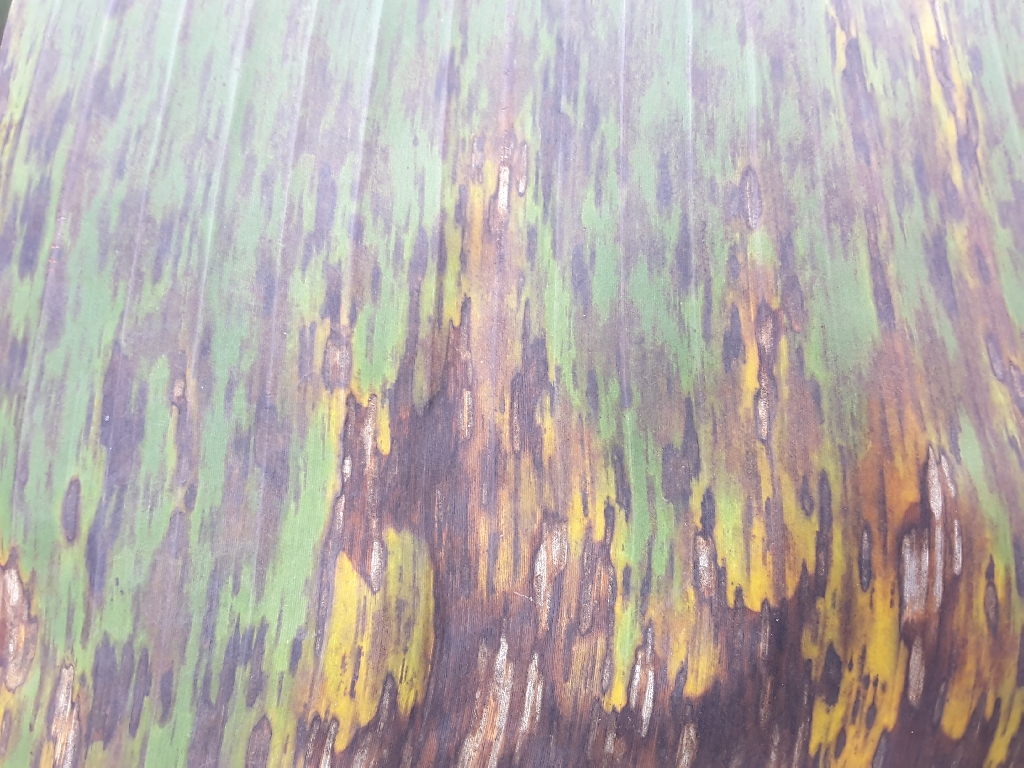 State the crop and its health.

banana, black sigatoka
